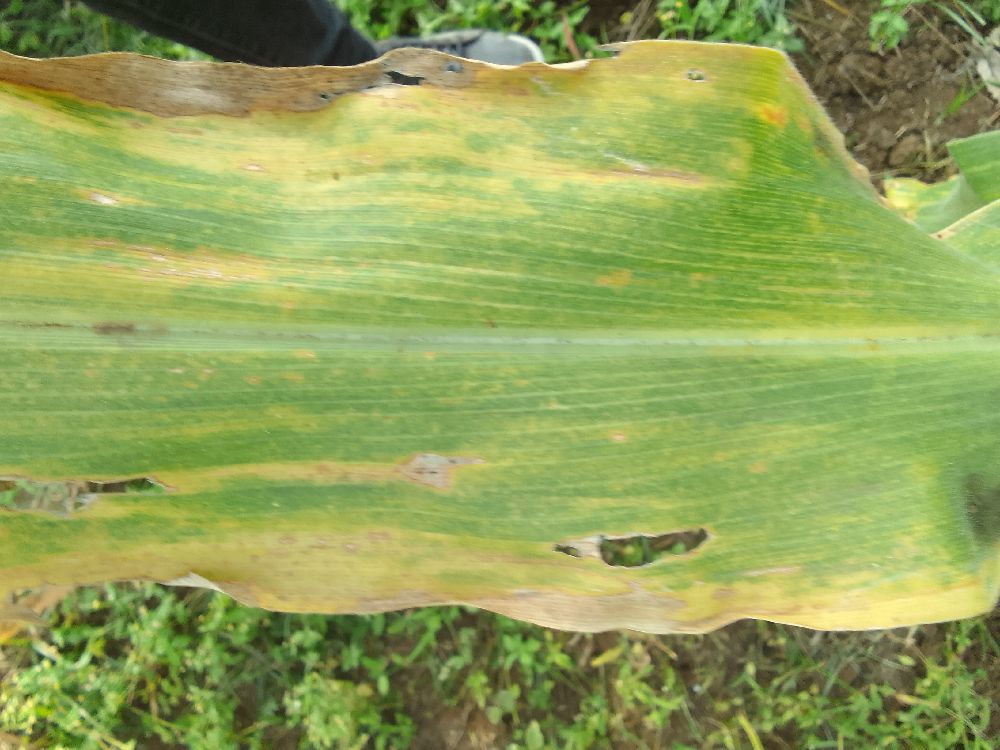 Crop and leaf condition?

maize, maize lethal necrosis
